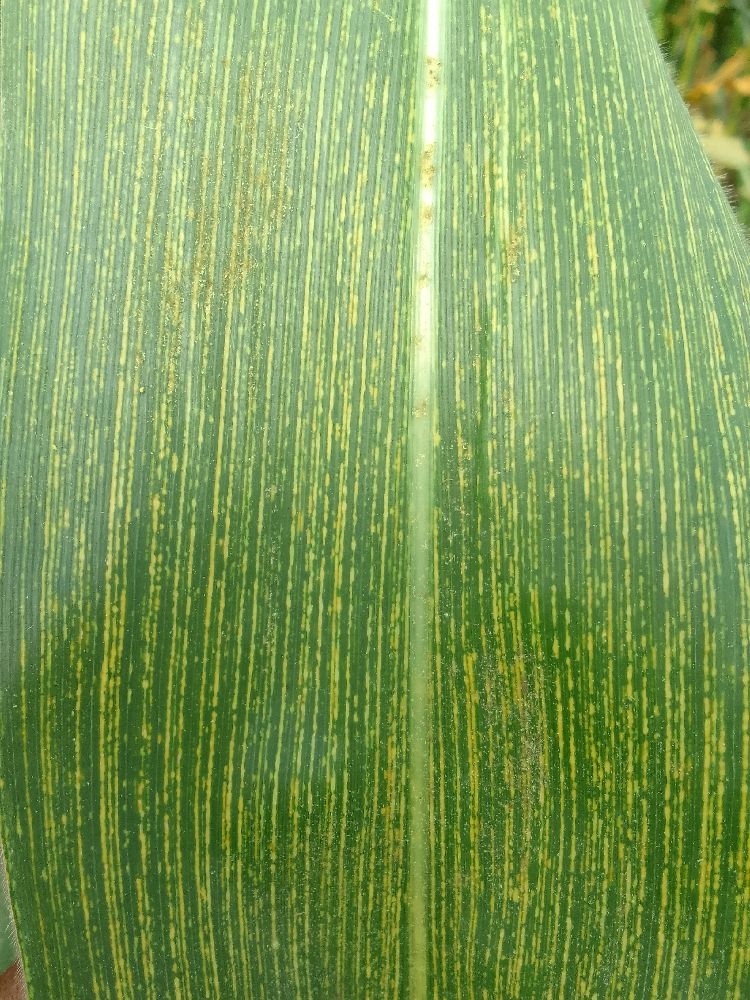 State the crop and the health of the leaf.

maize, maize streak virus
